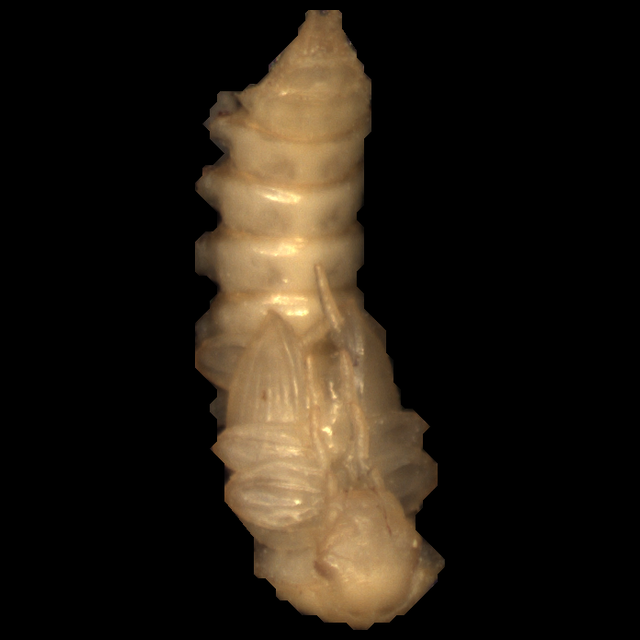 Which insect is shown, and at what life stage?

mealworm pupa
